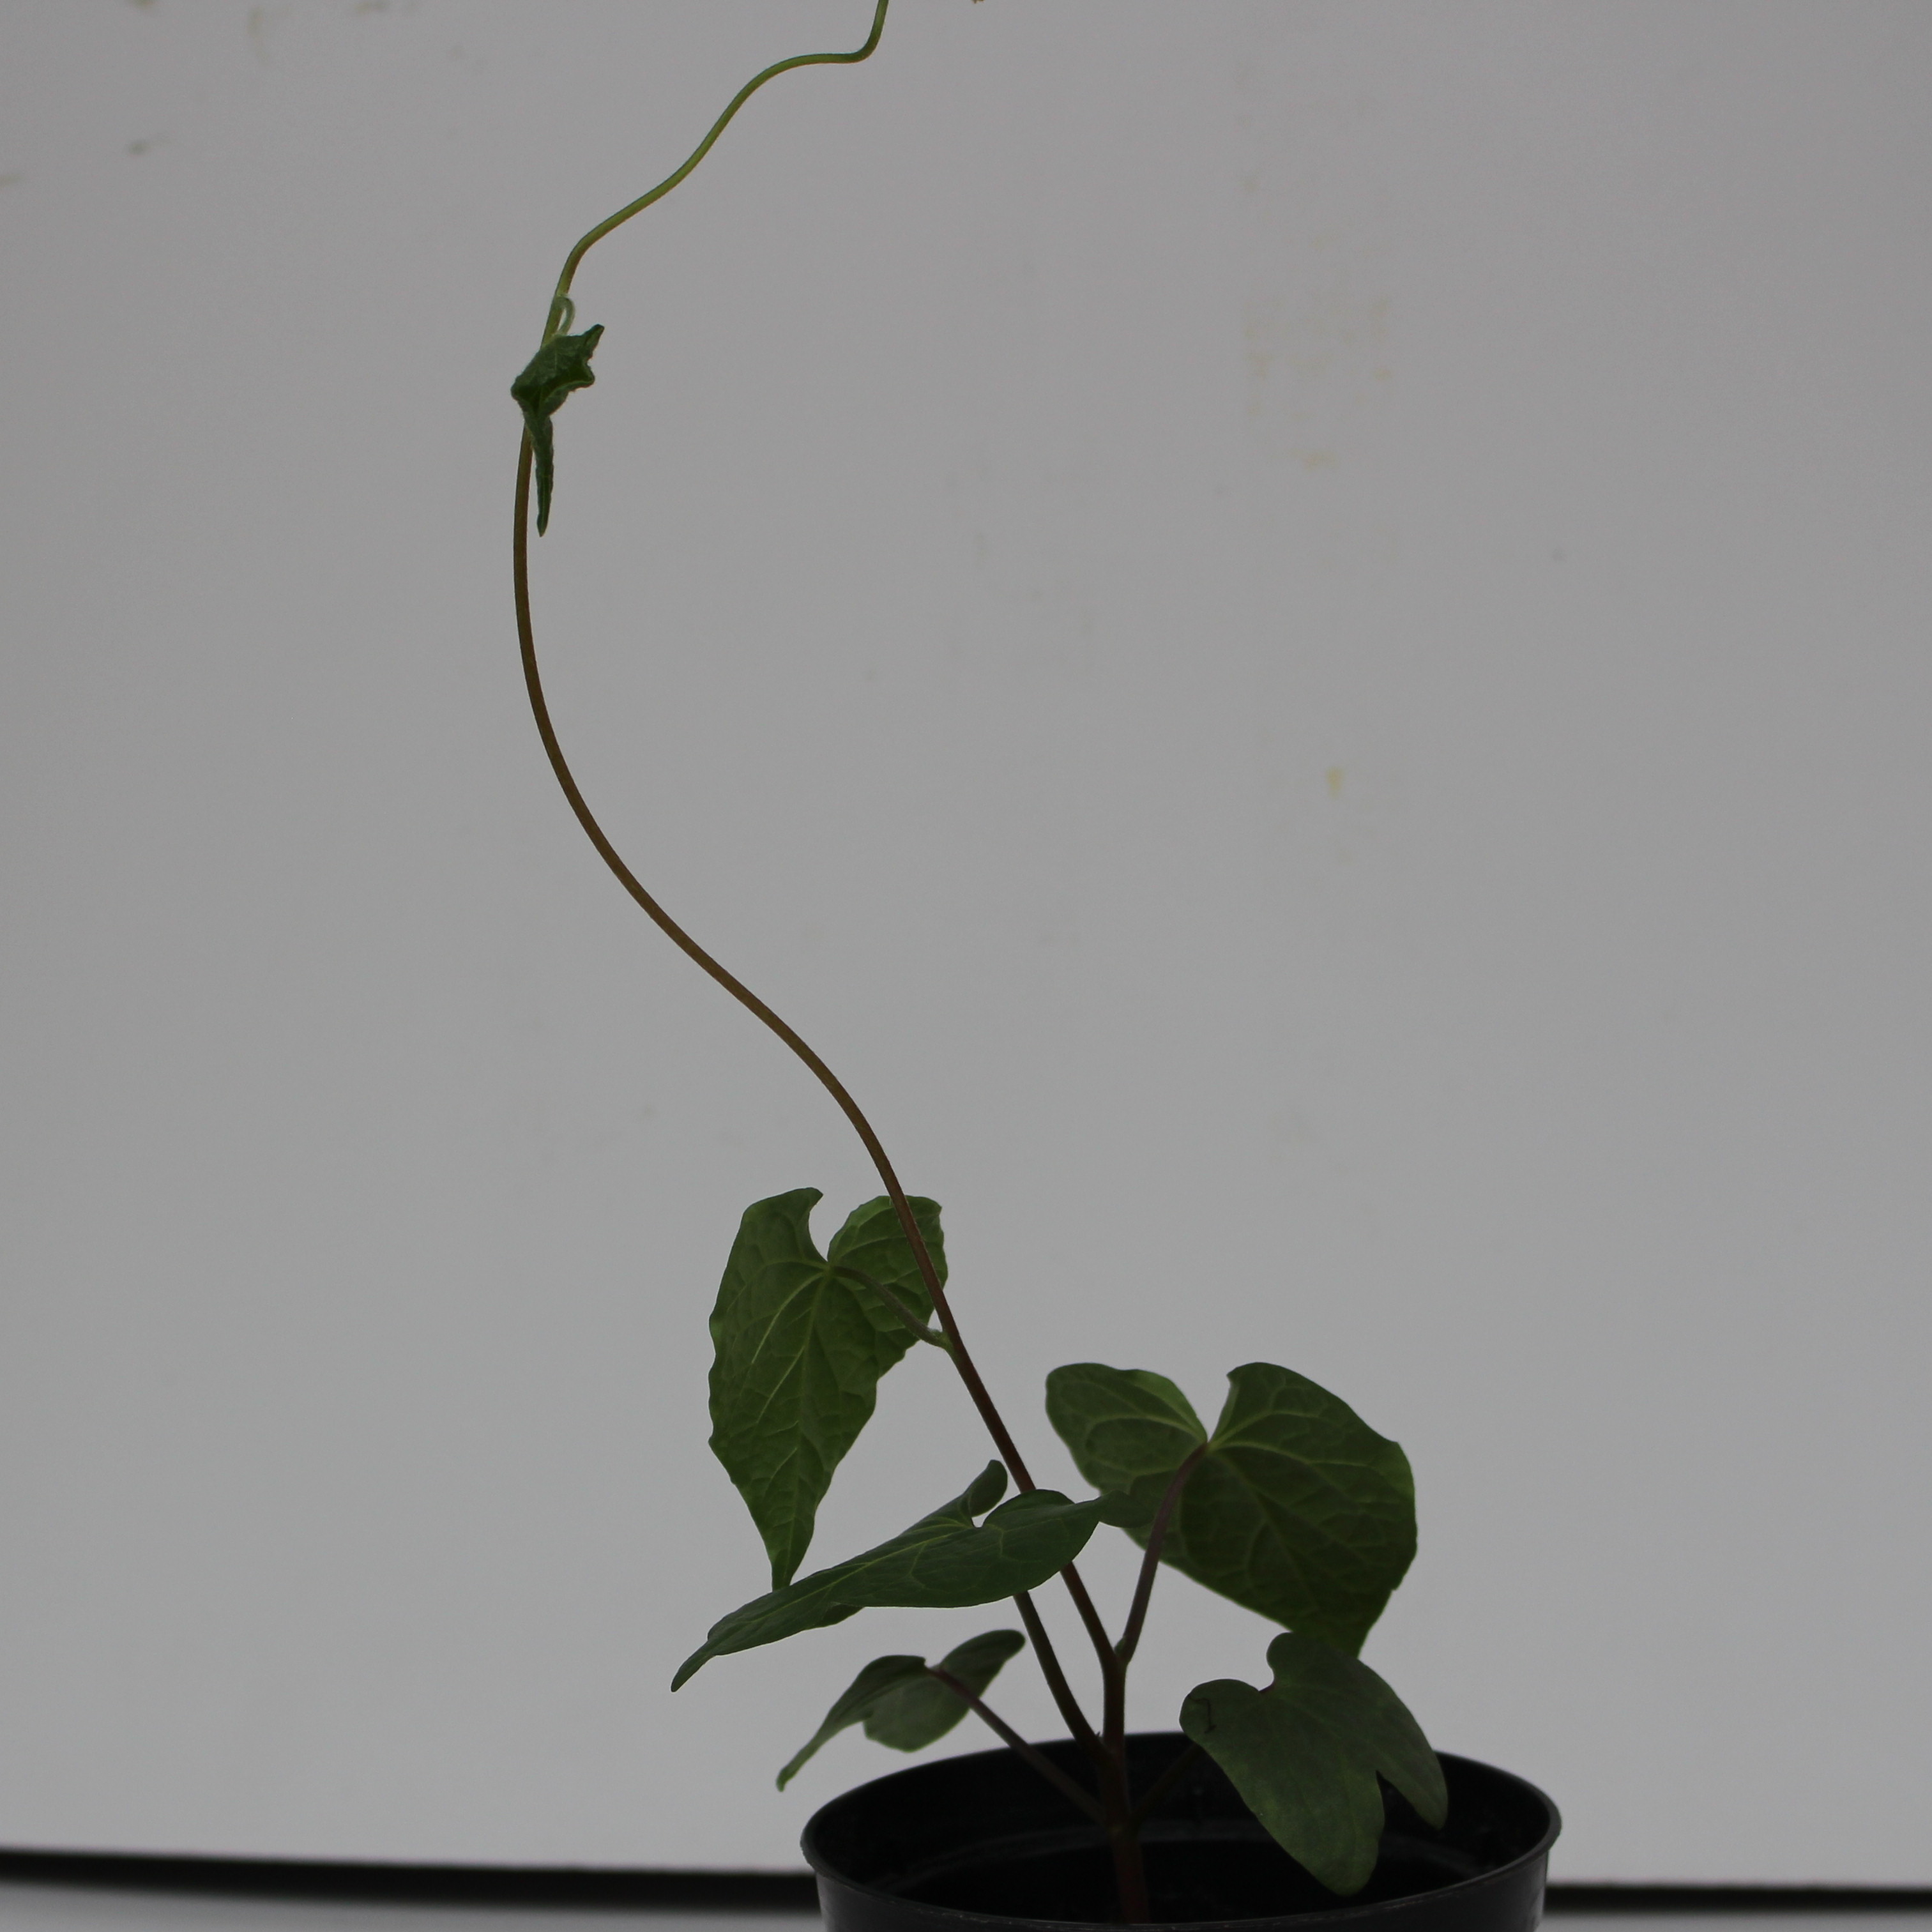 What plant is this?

Convolvulus arvensis
